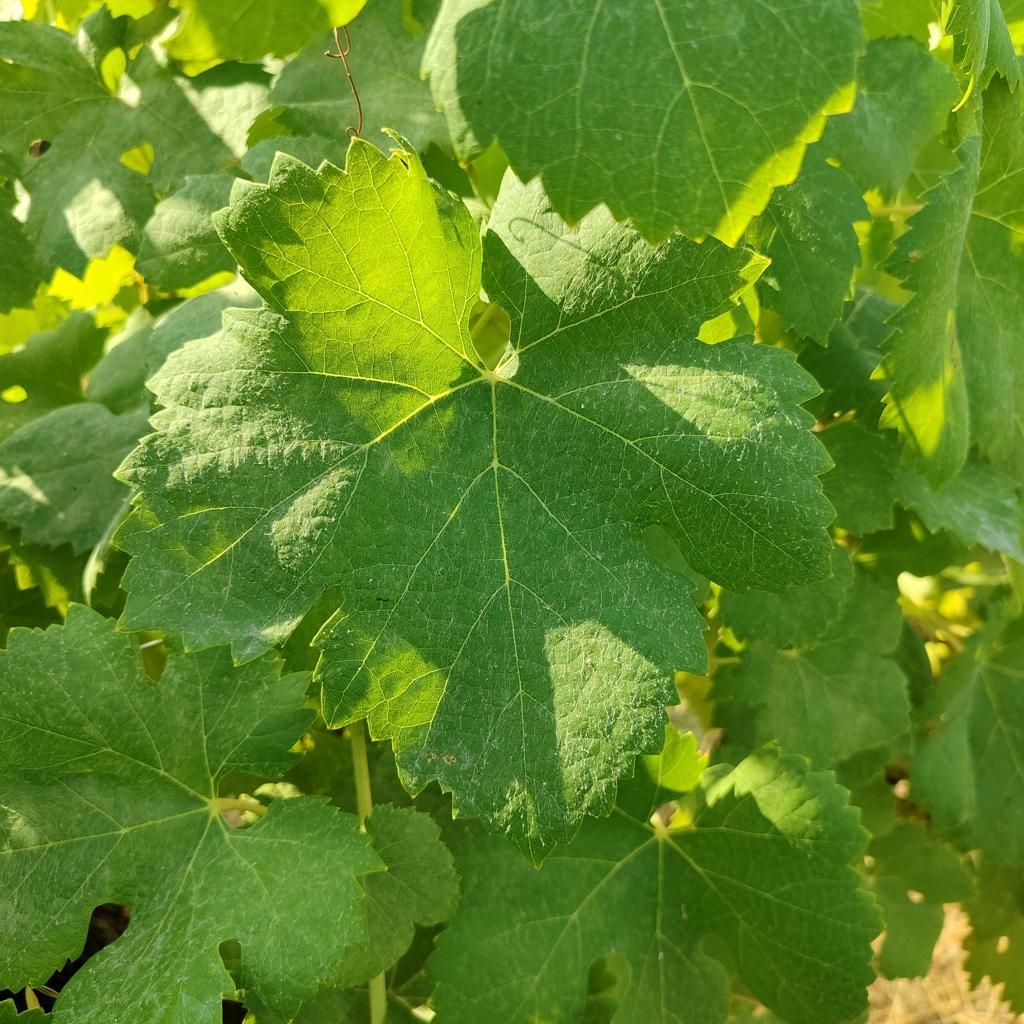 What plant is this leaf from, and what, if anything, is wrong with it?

grapevine, healthy
